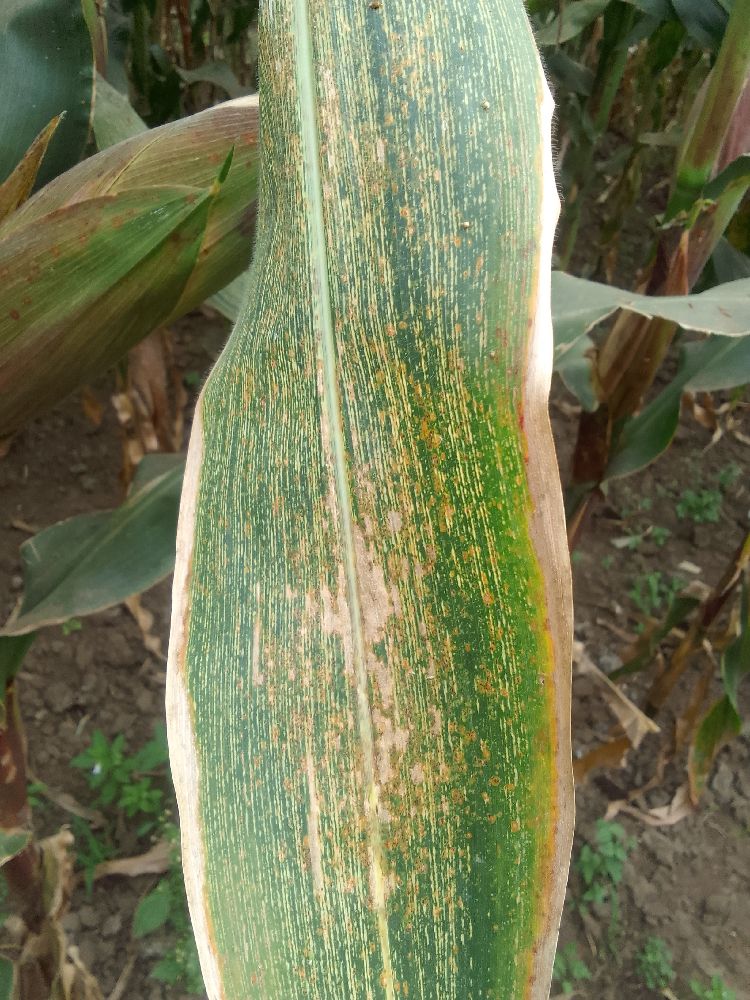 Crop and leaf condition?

maize, maize streak virus
